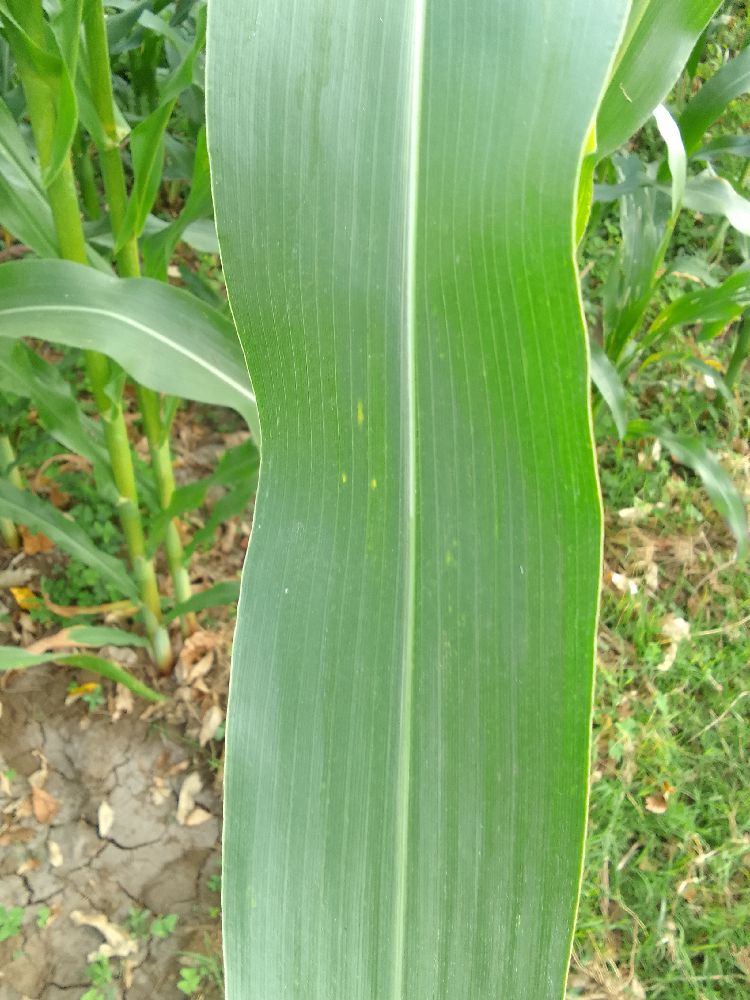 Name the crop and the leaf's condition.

maize, healthy
